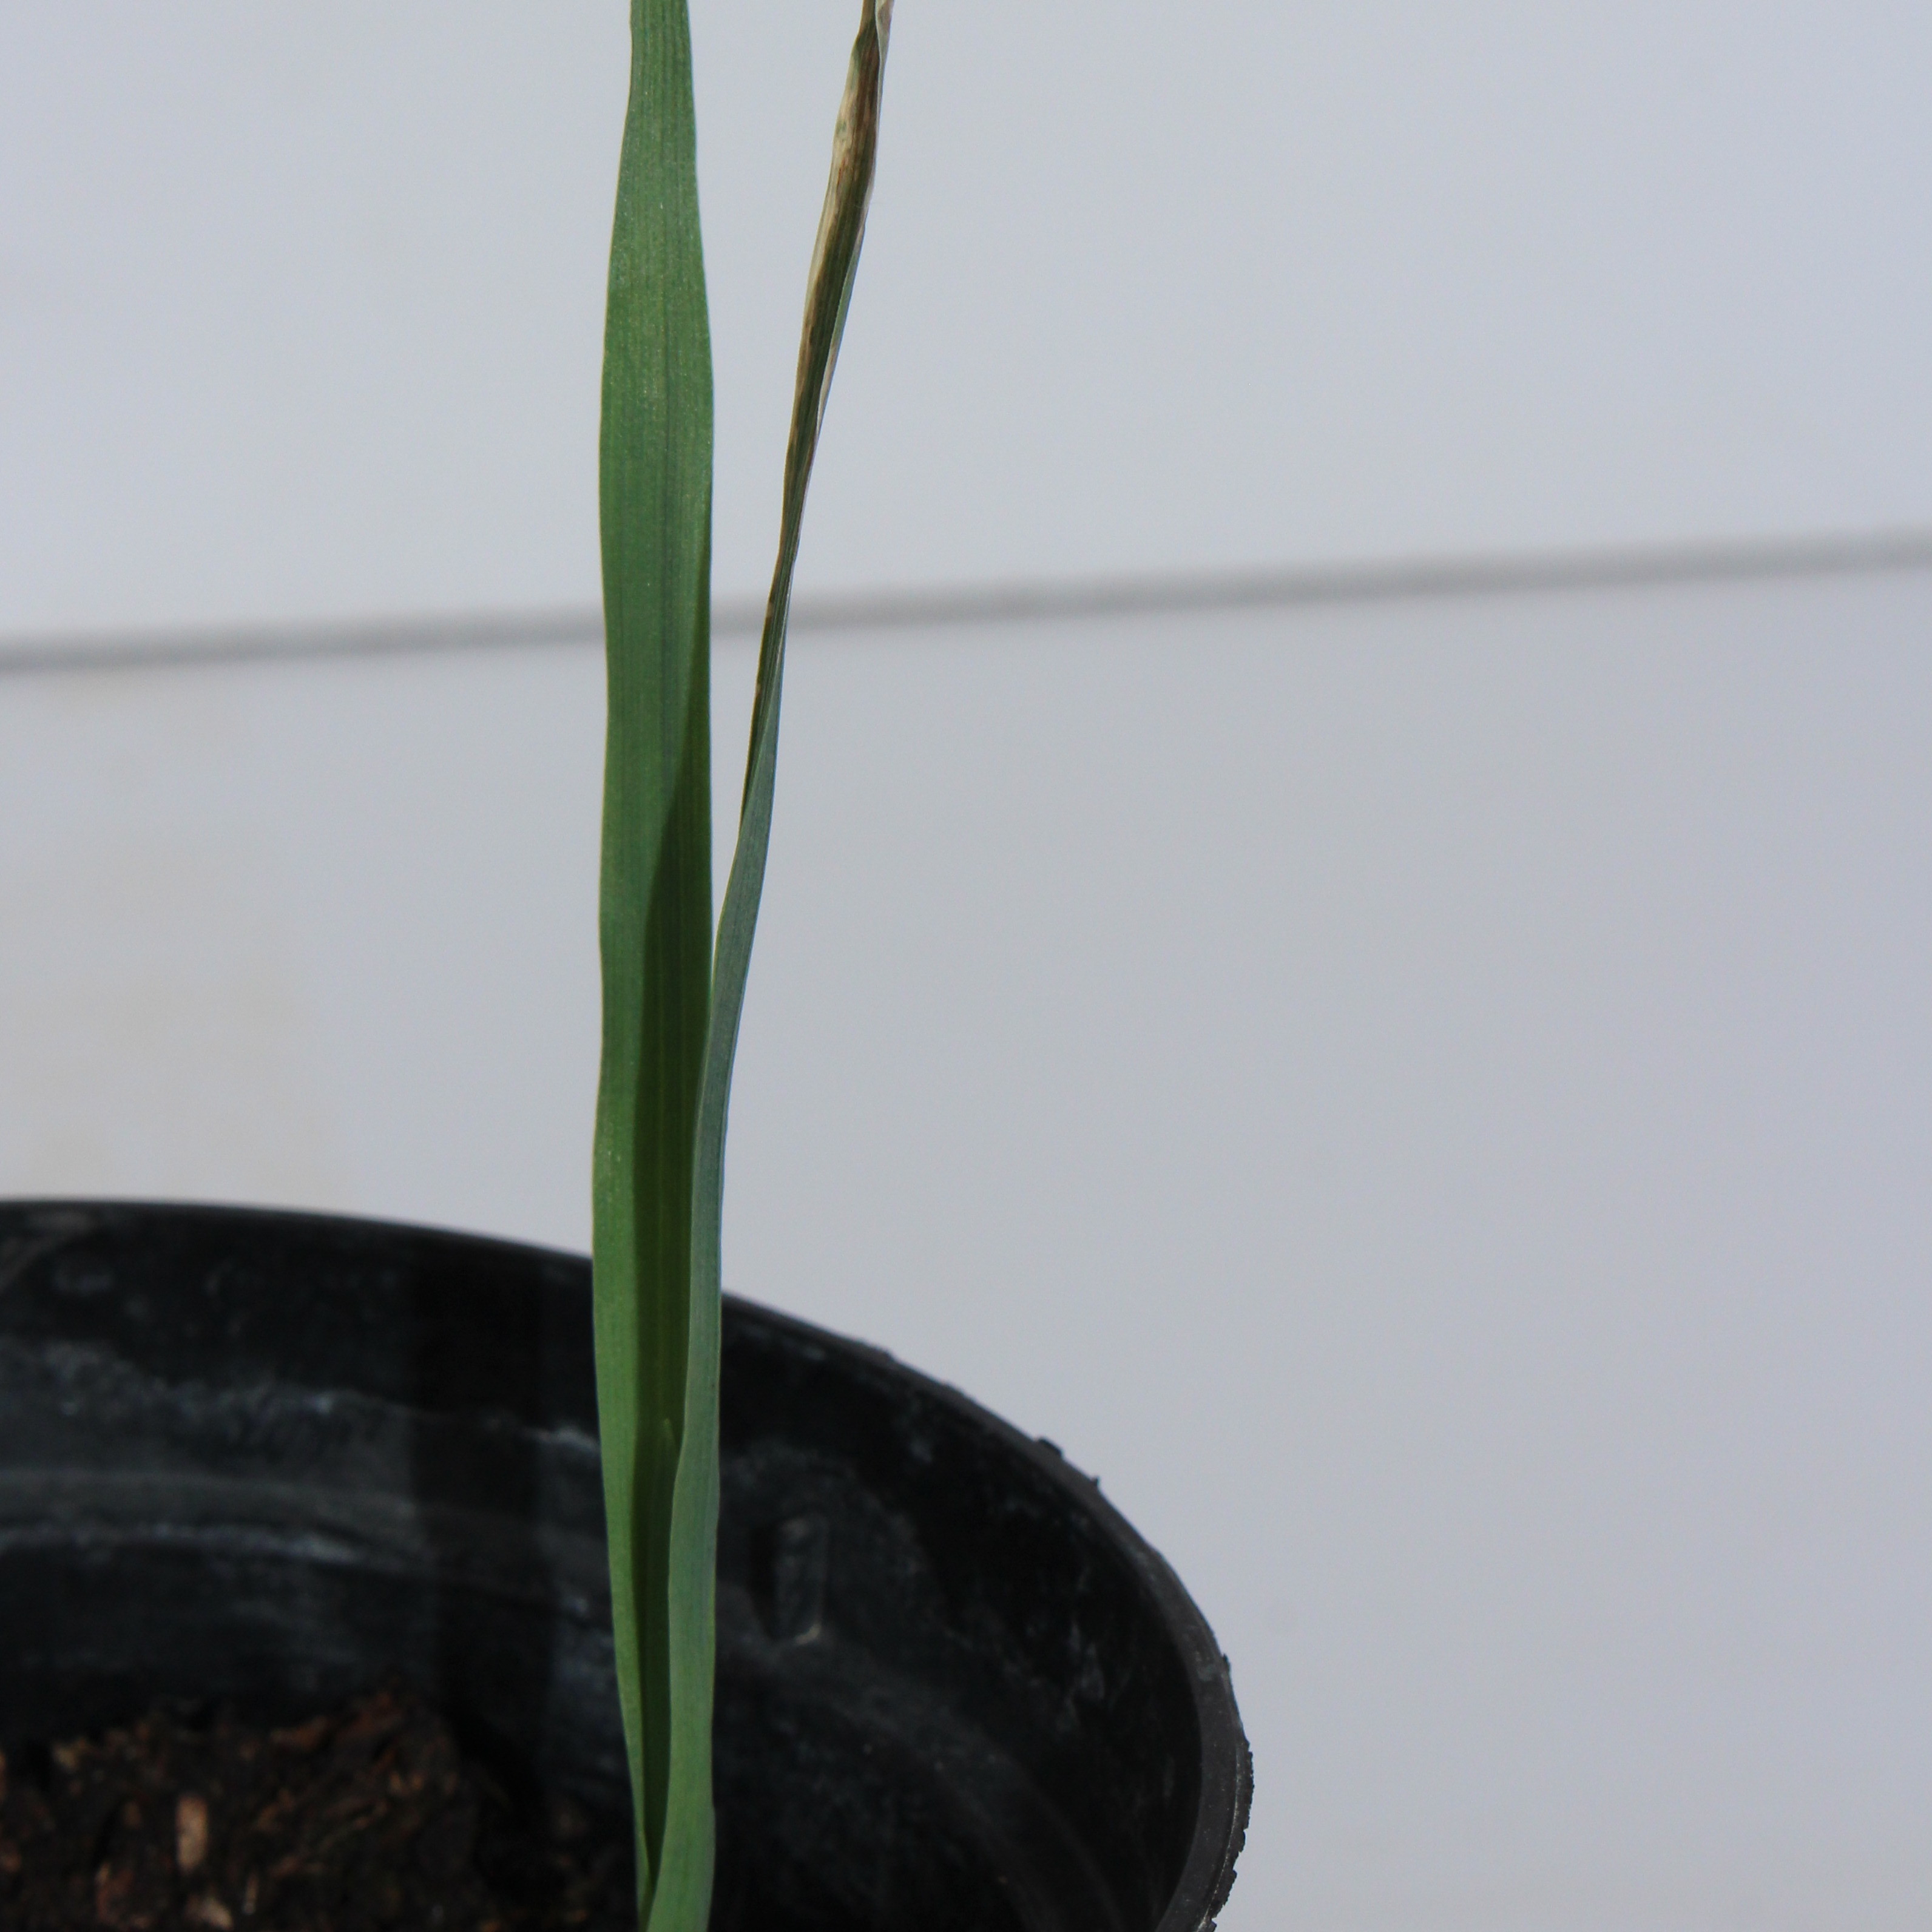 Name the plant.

Avena sterilis
